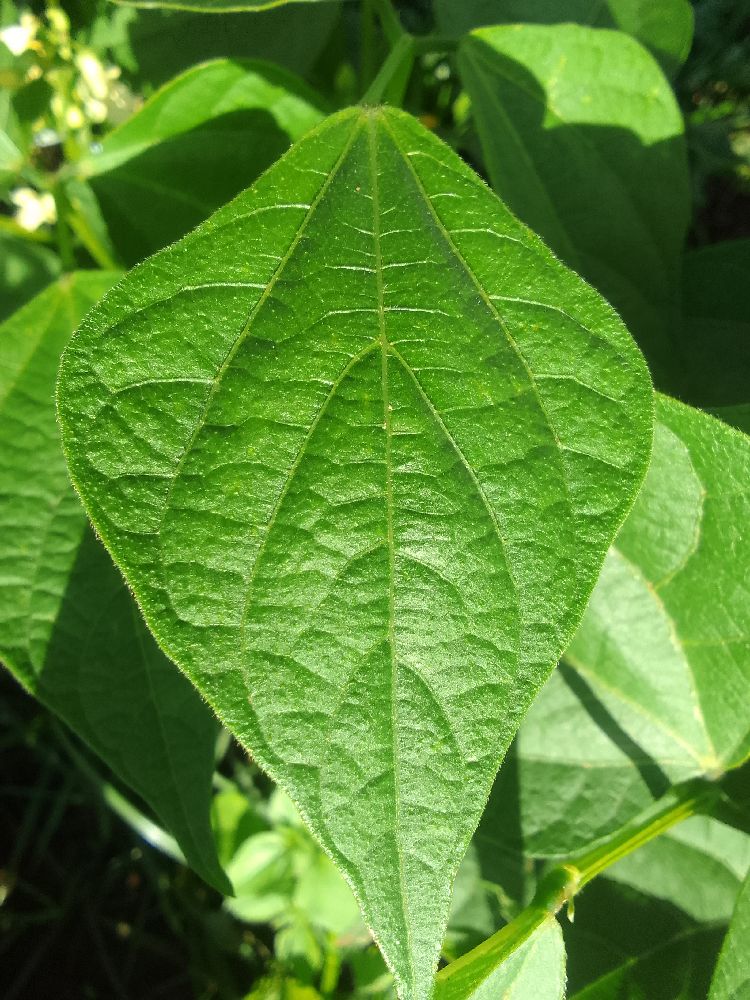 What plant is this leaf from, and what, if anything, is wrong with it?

common bean, healthy
